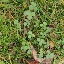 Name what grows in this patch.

unstructured weed
